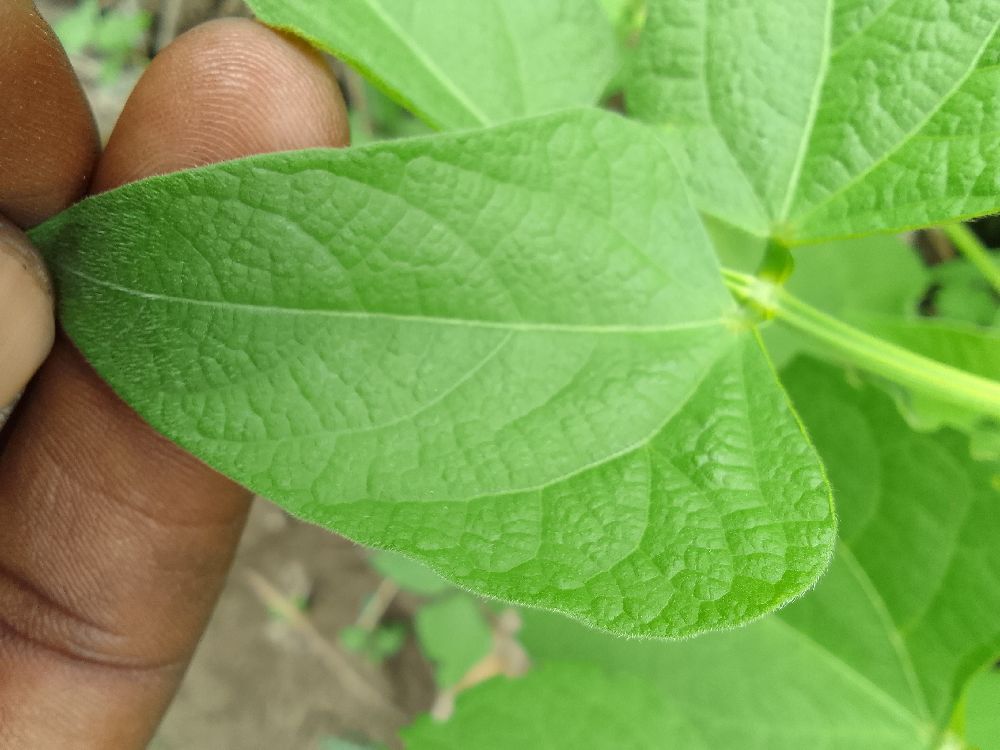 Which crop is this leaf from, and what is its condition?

common bean, bean rust
